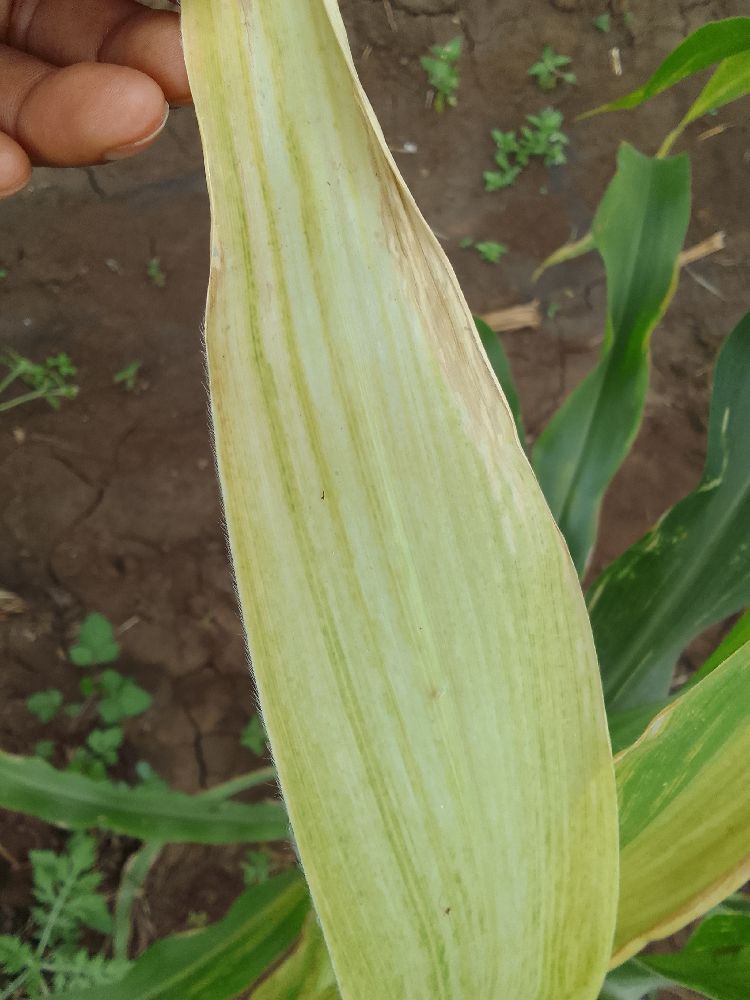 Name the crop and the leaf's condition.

maize, maize lethal necrosis
